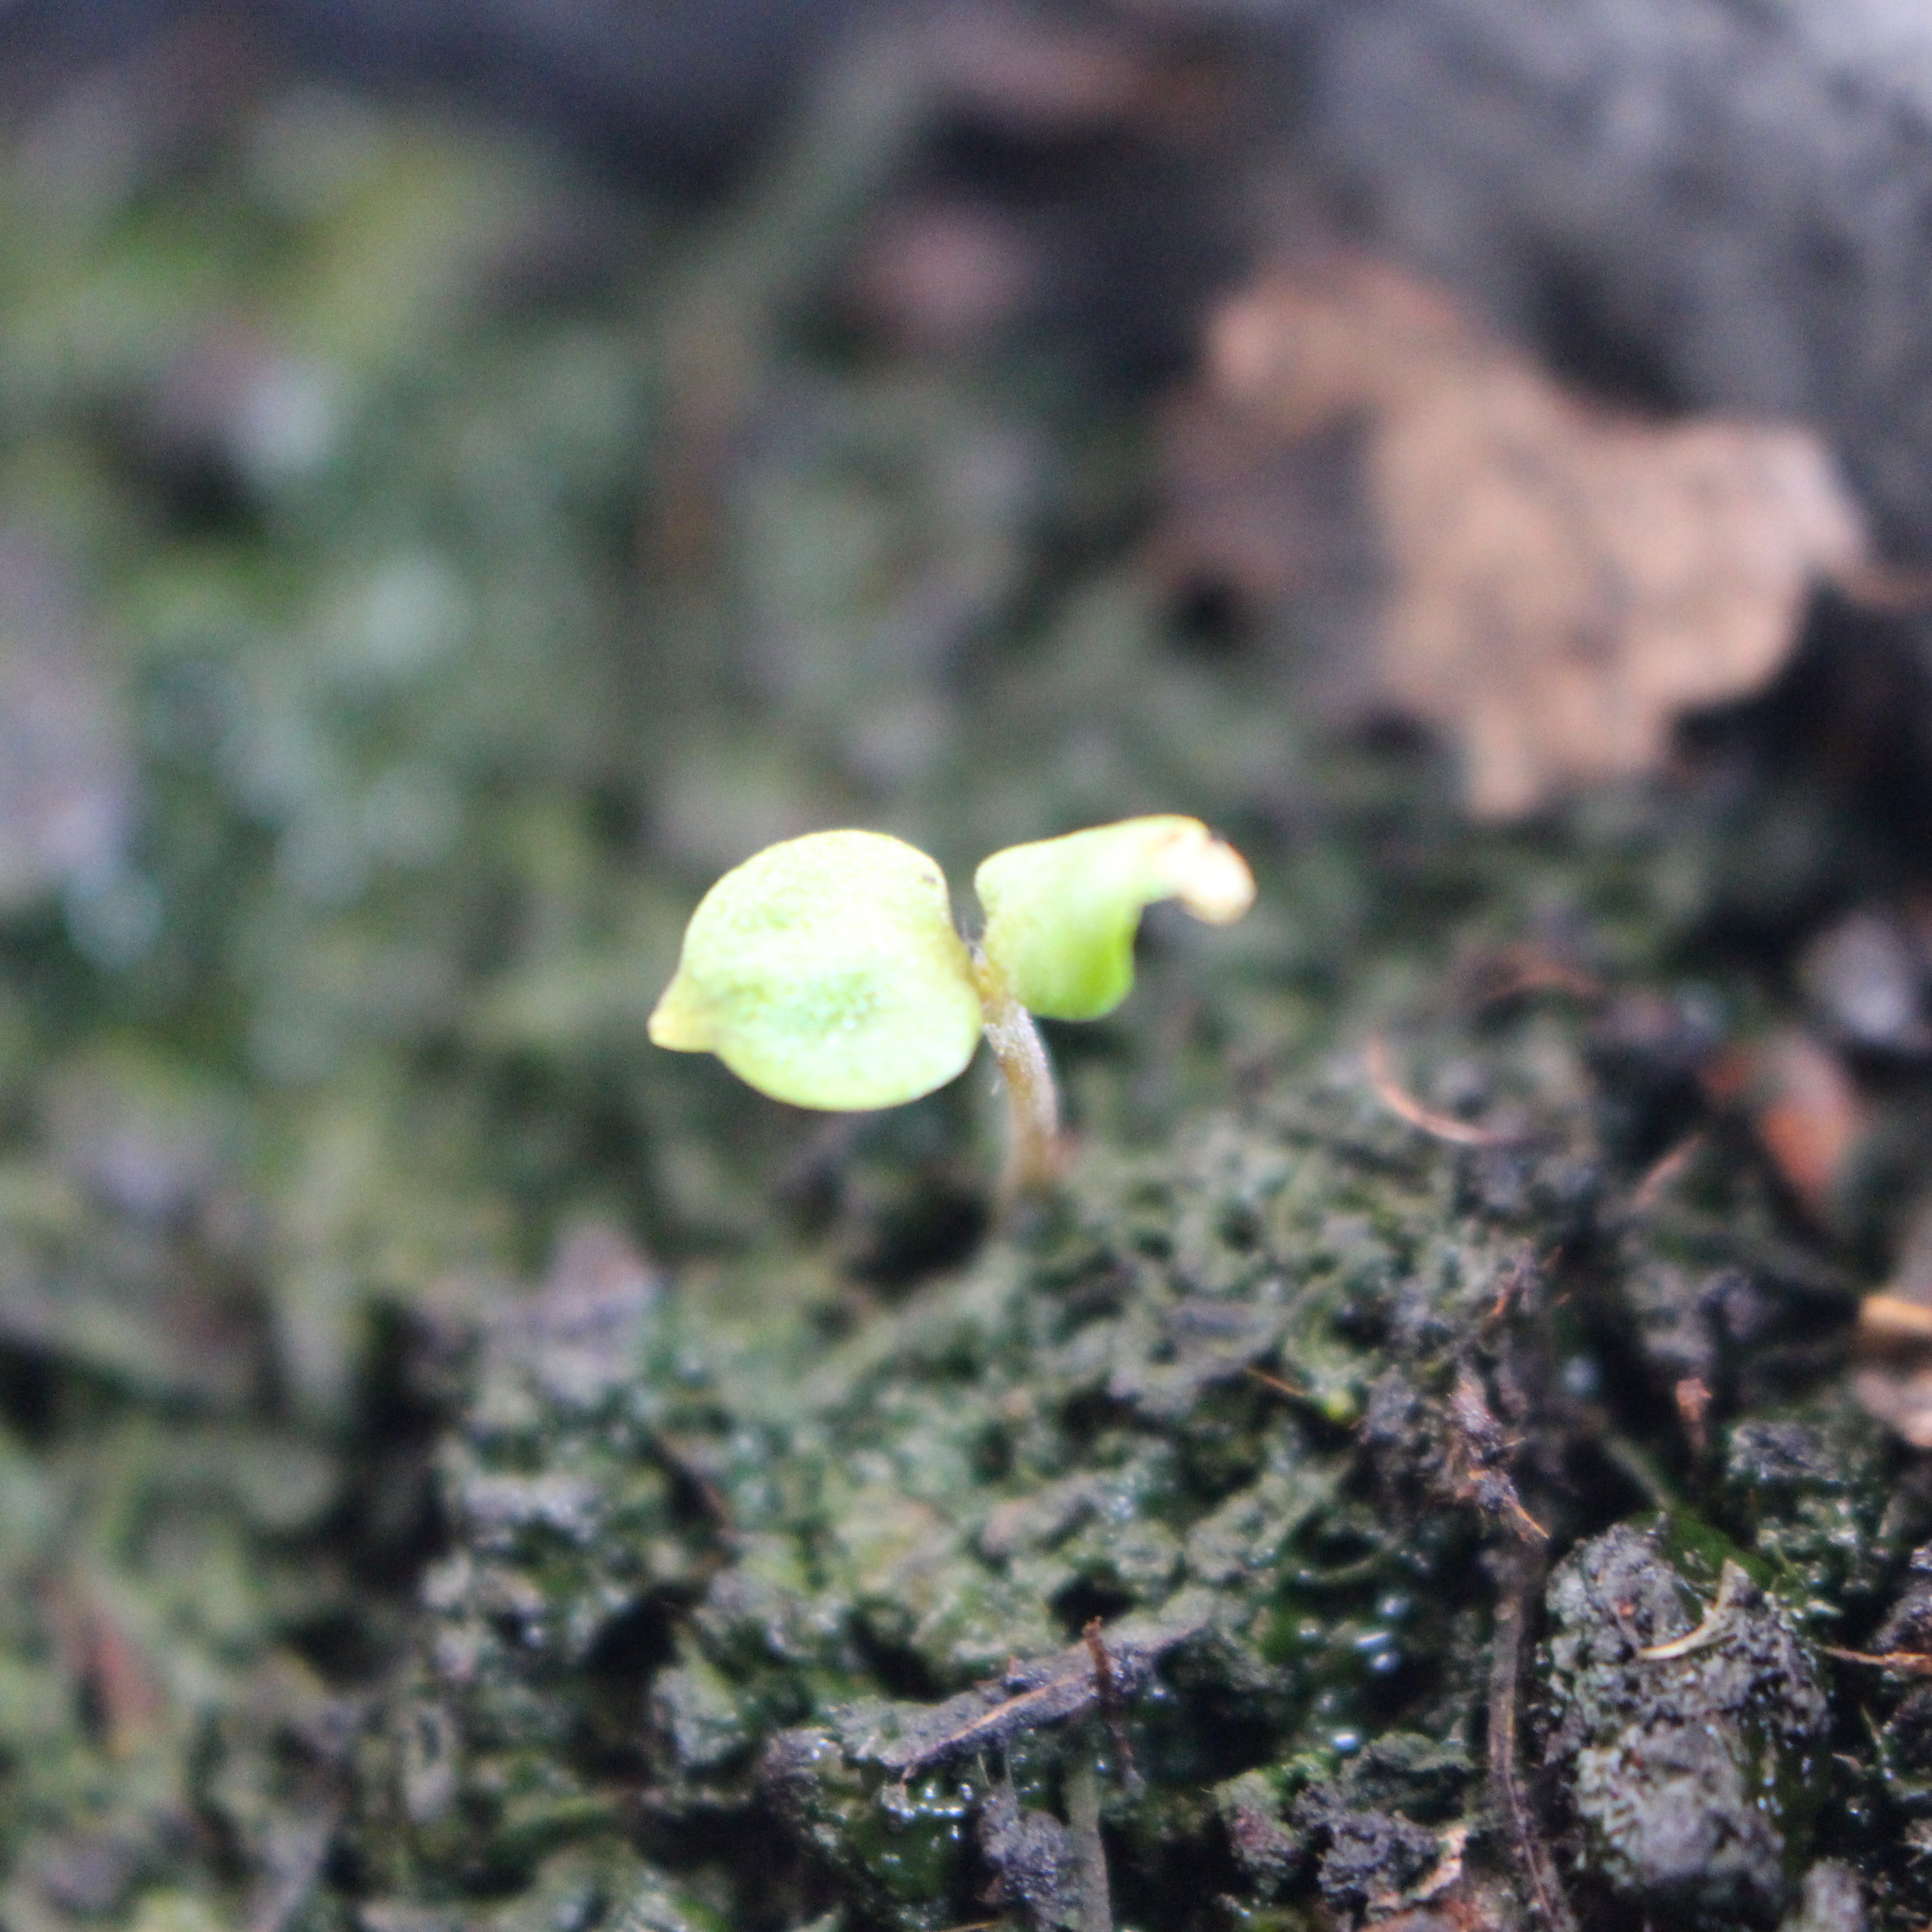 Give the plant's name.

Veronica persica
